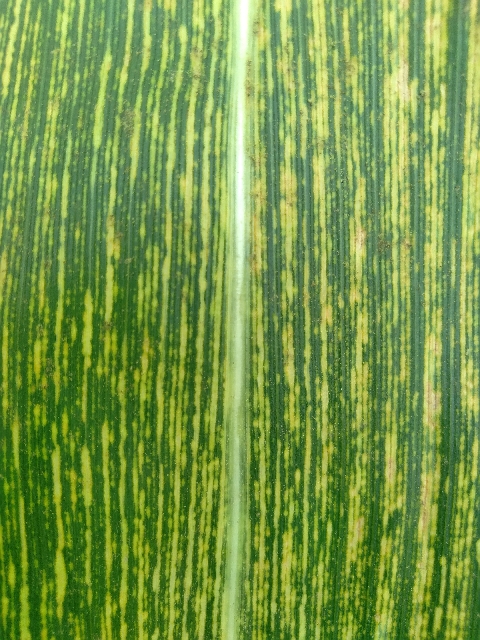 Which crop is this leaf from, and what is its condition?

maize, maize streak virus
